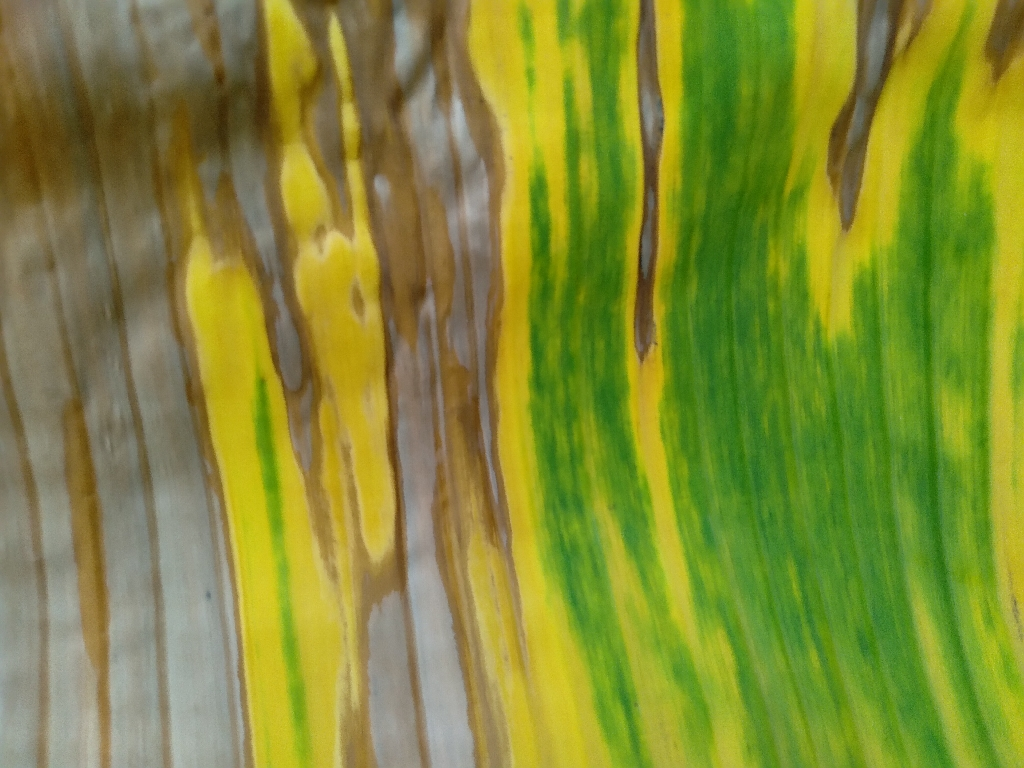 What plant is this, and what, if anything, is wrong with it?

banana, fusarium wilt race 1
